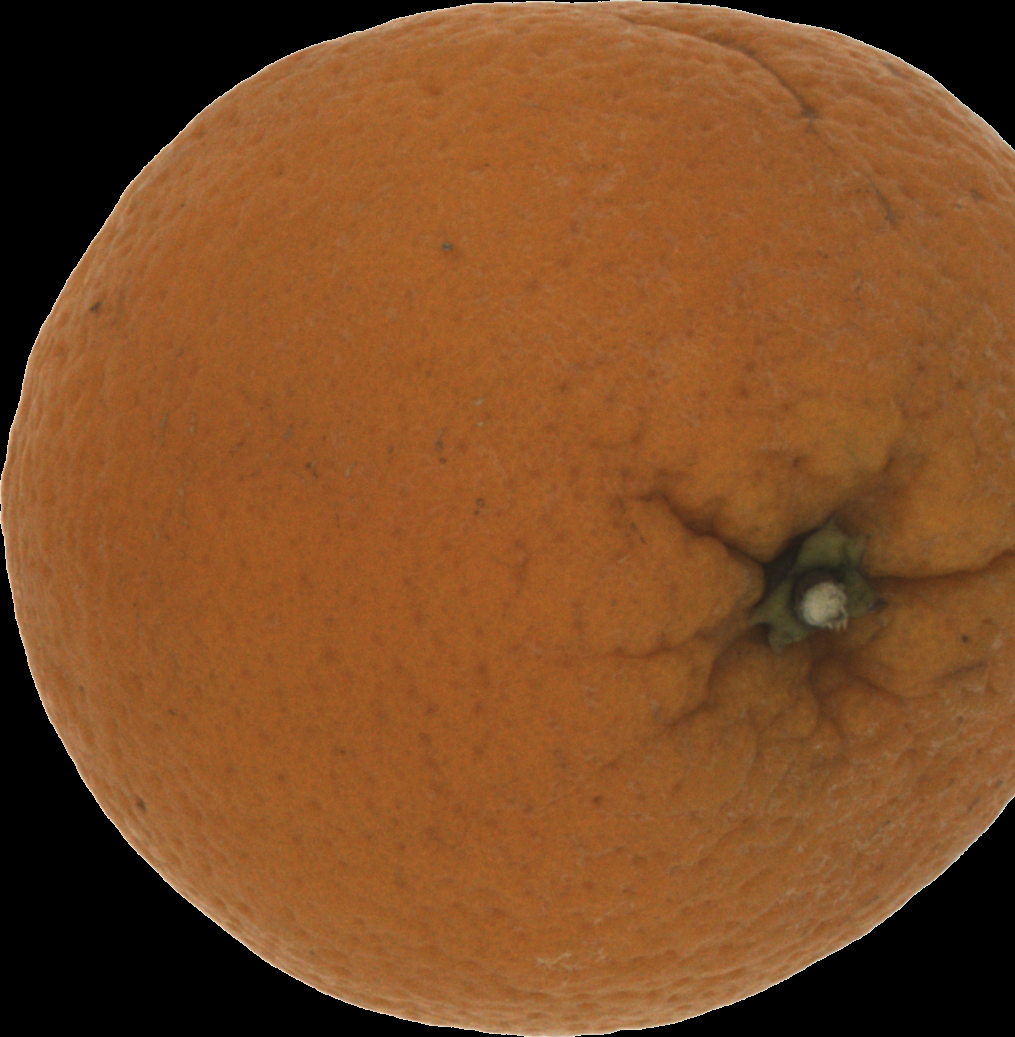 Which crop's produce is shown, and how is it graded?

orange, bad
